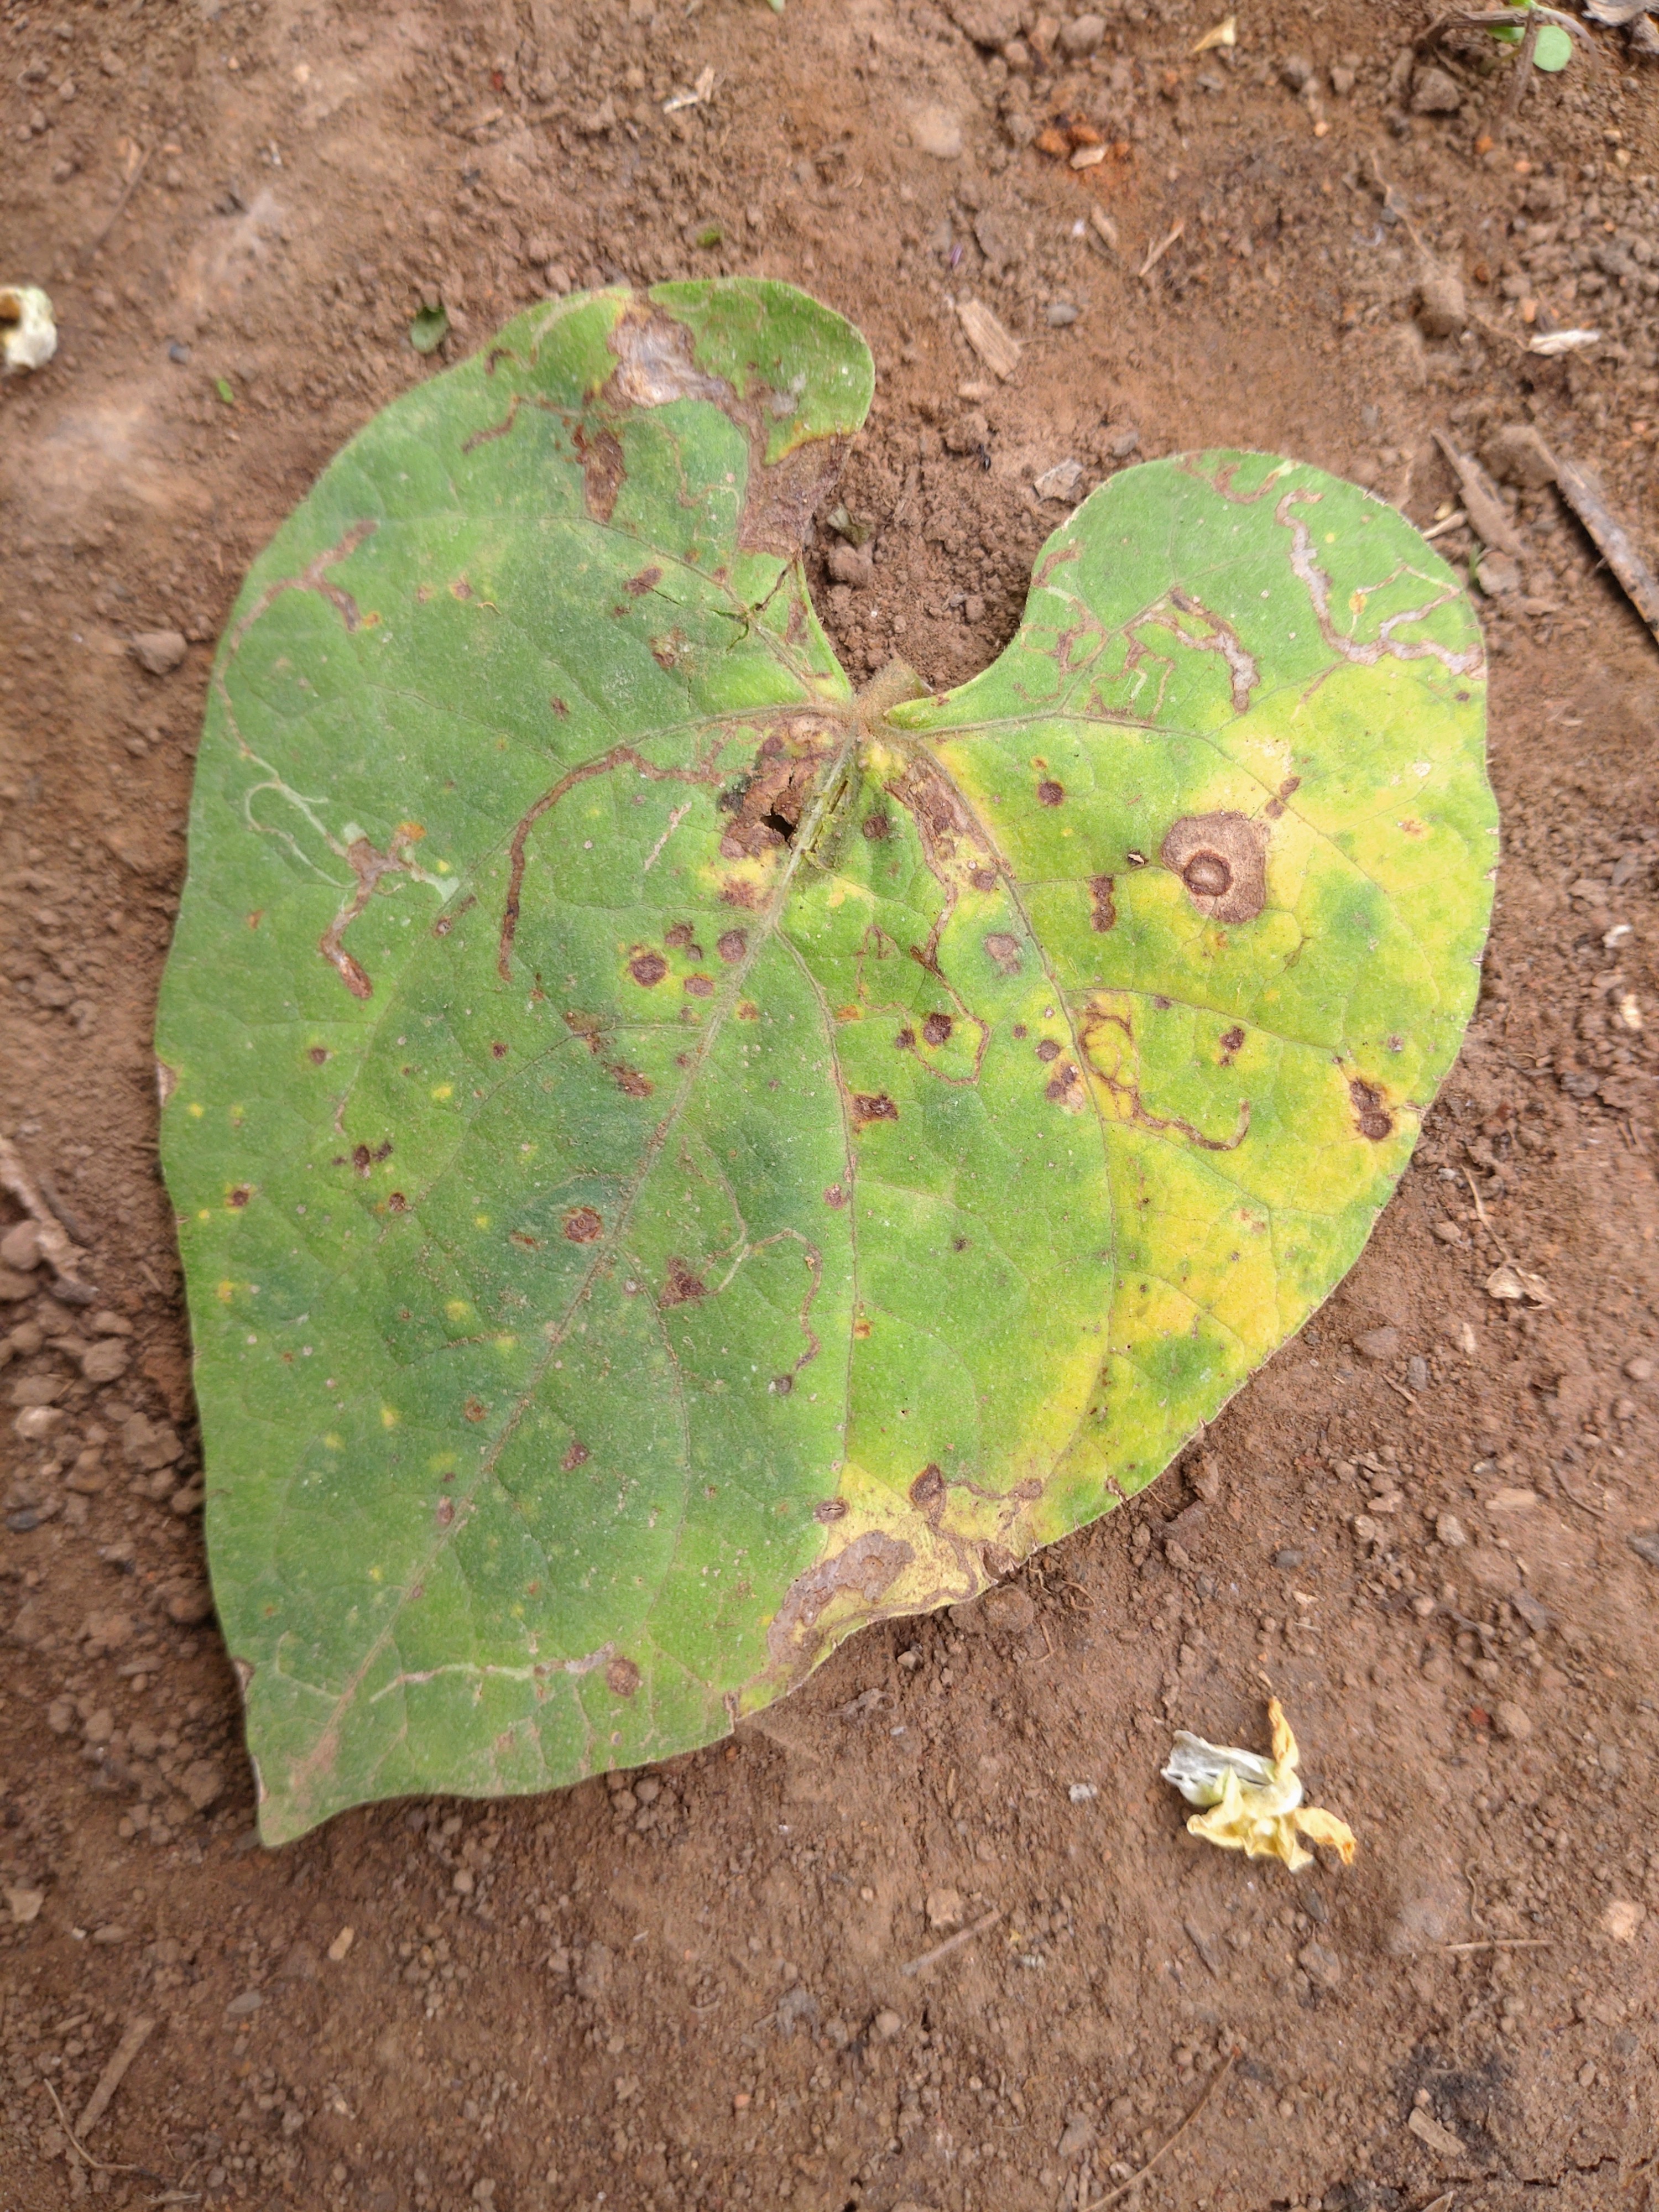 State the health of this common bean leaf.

rust
